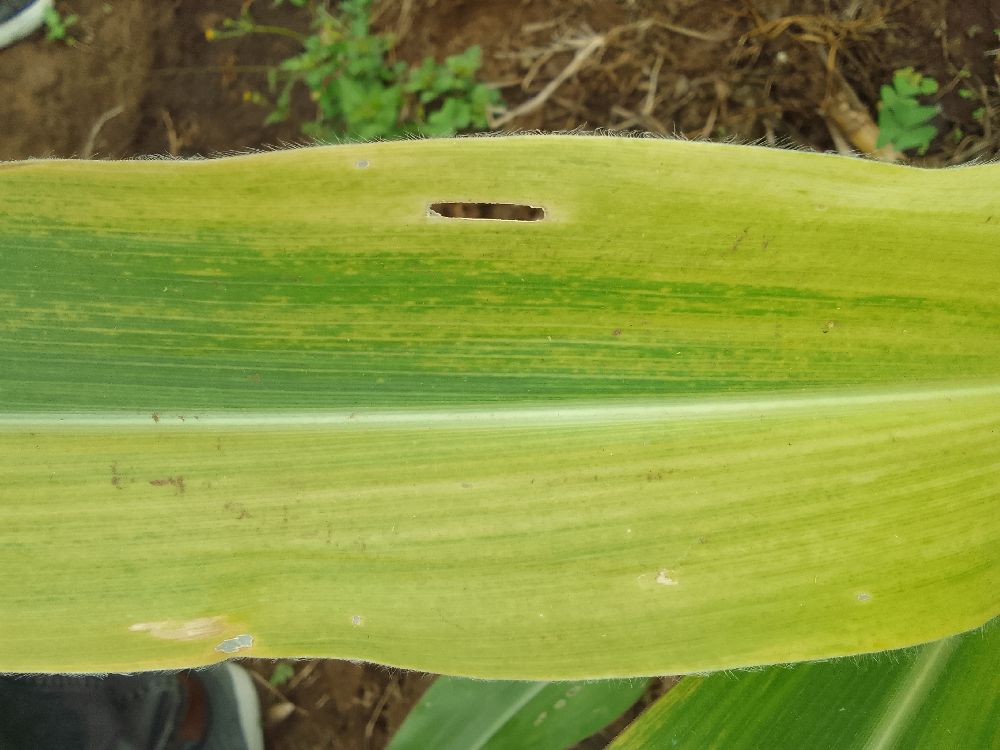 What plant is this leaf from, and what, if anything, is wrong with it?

maize, maize lethal necrosis
